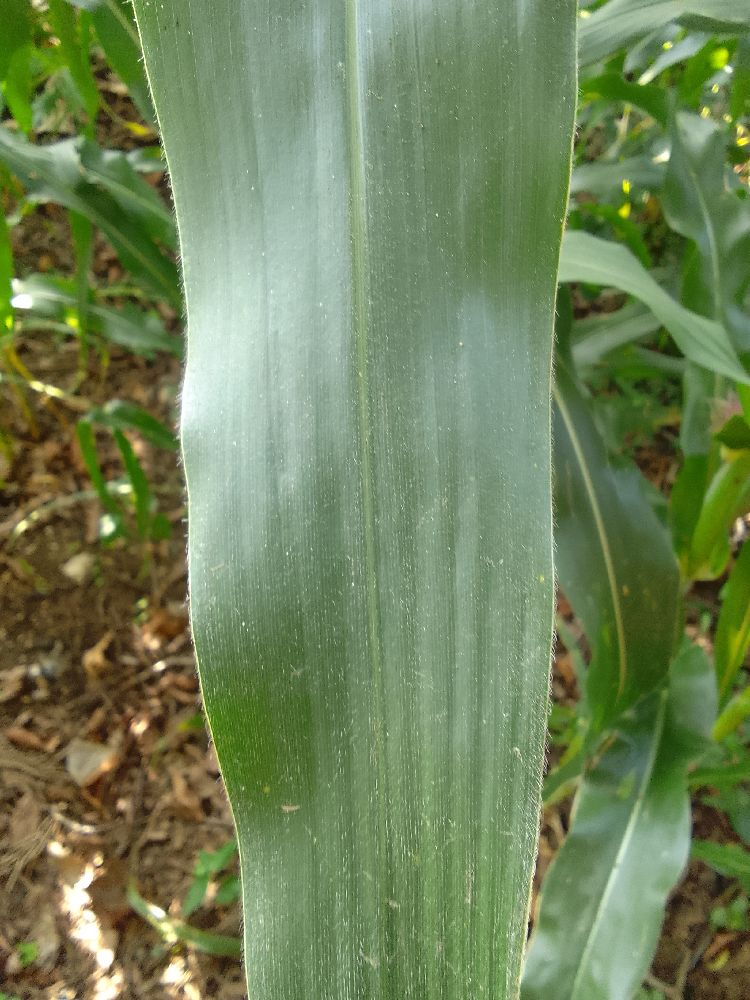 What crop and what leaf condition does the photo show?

maize, healthy
